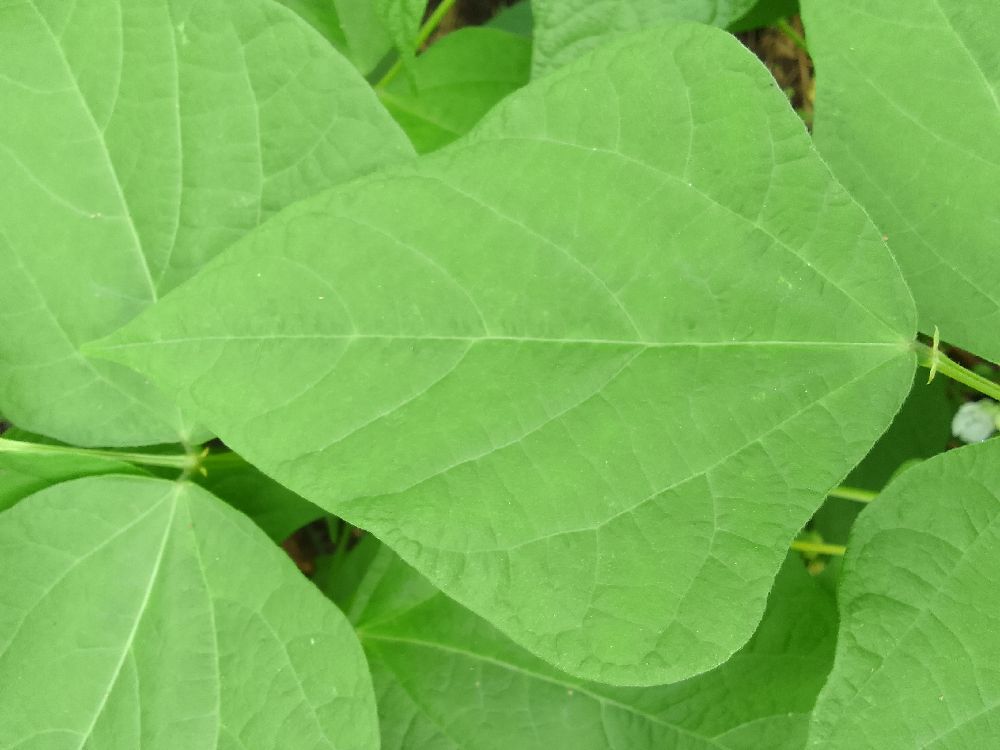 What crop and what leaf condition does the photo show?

common bean, healthy
